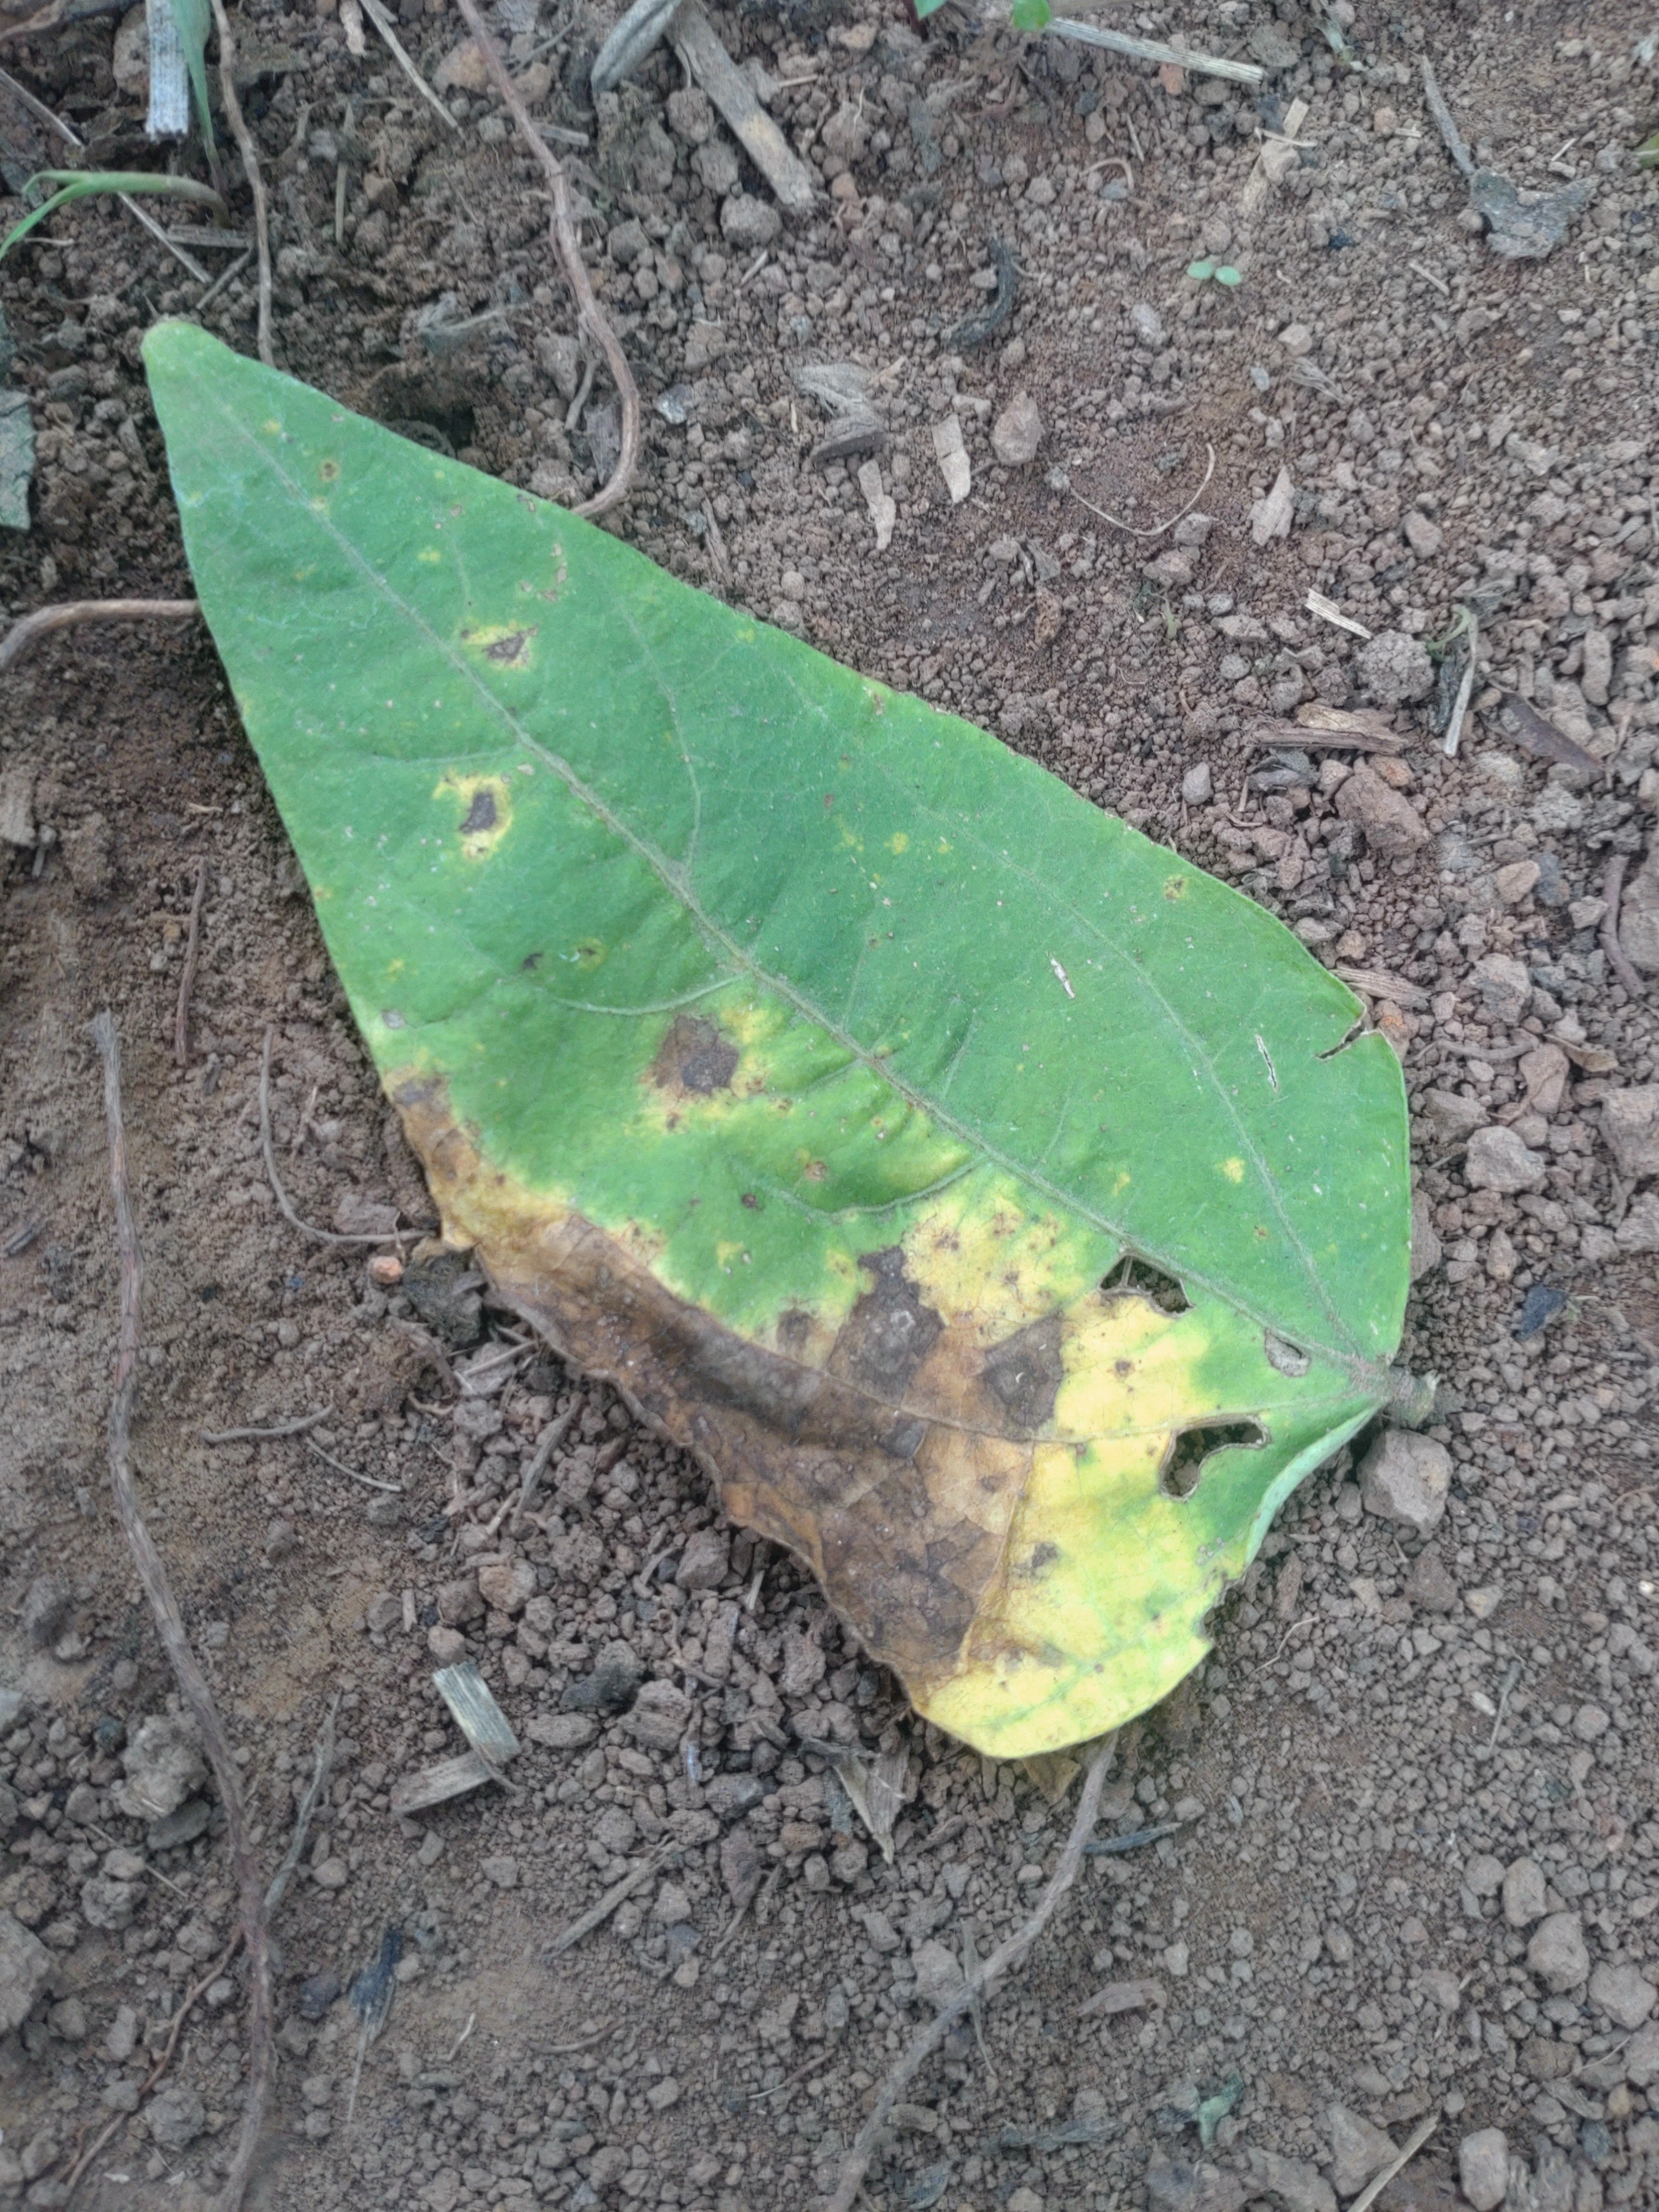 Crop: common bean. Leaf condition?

anthracnose
